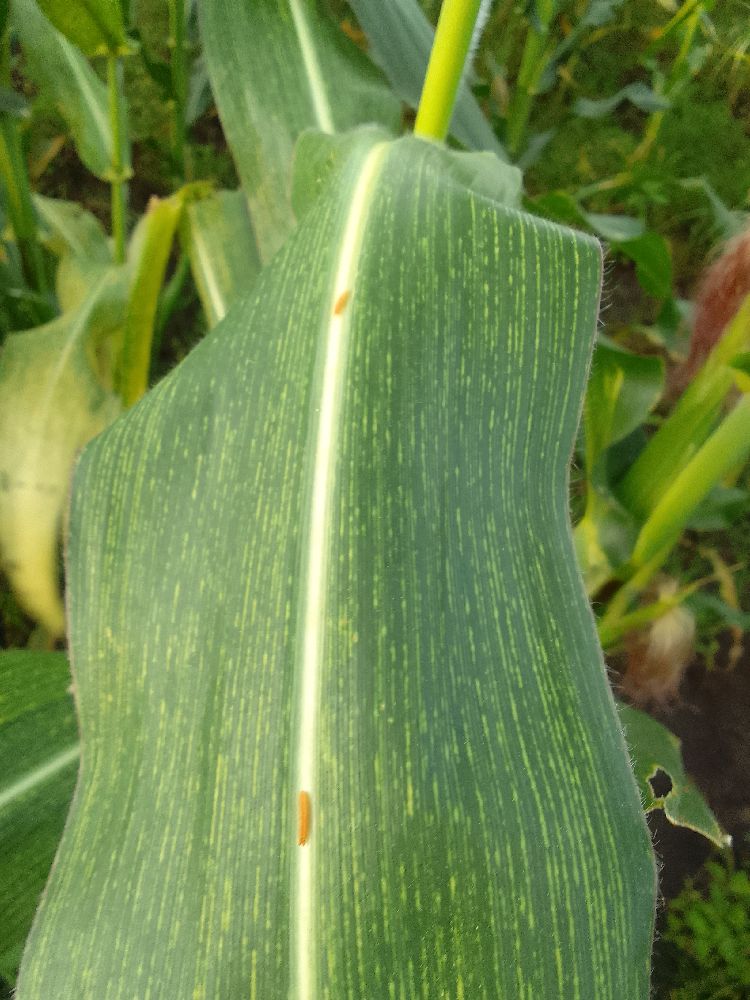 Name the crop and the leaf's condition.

maize, maize streak virus
